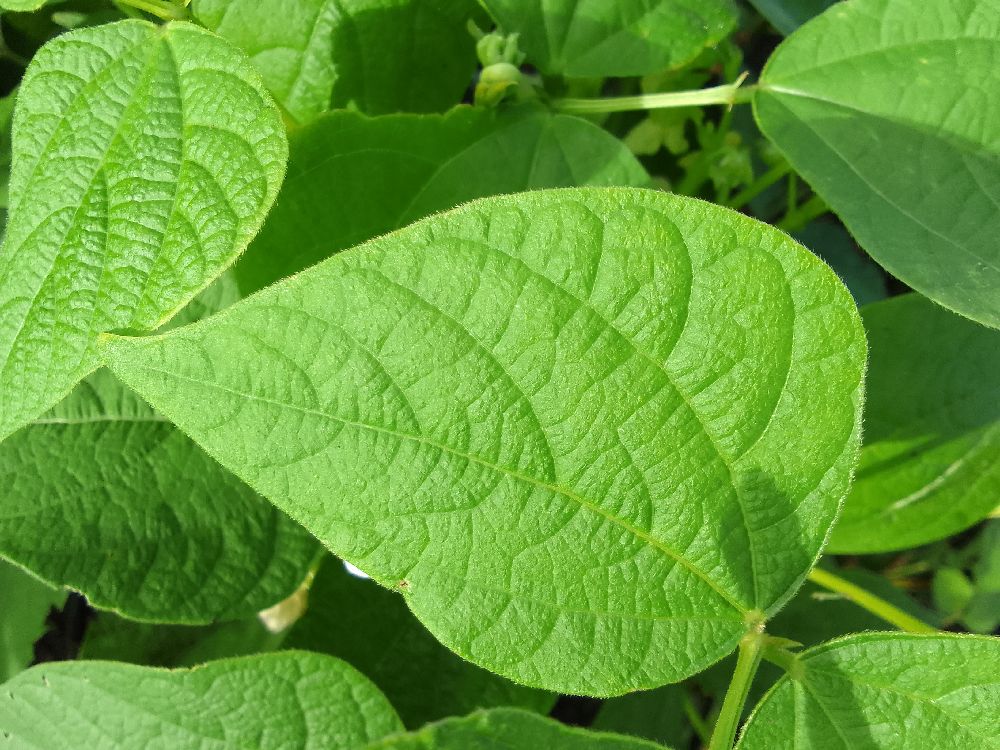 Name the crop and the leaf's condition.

common bean, healthy
